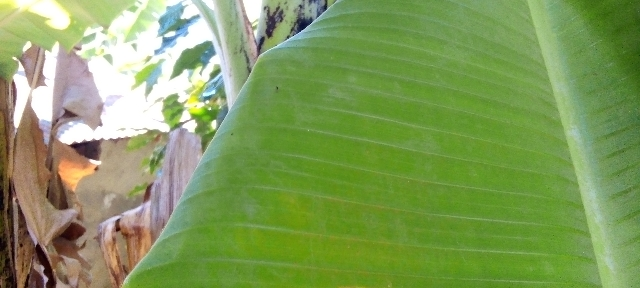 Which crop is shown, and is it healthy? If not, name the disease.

banana, healthy
